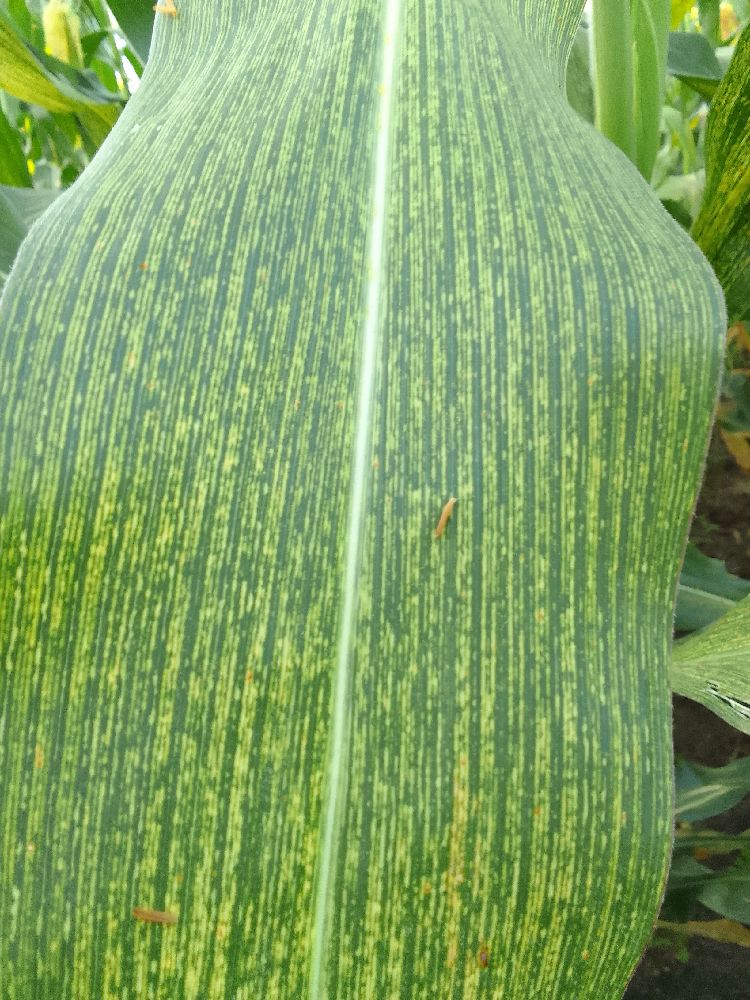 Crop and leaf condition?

maize, maize streak virus
